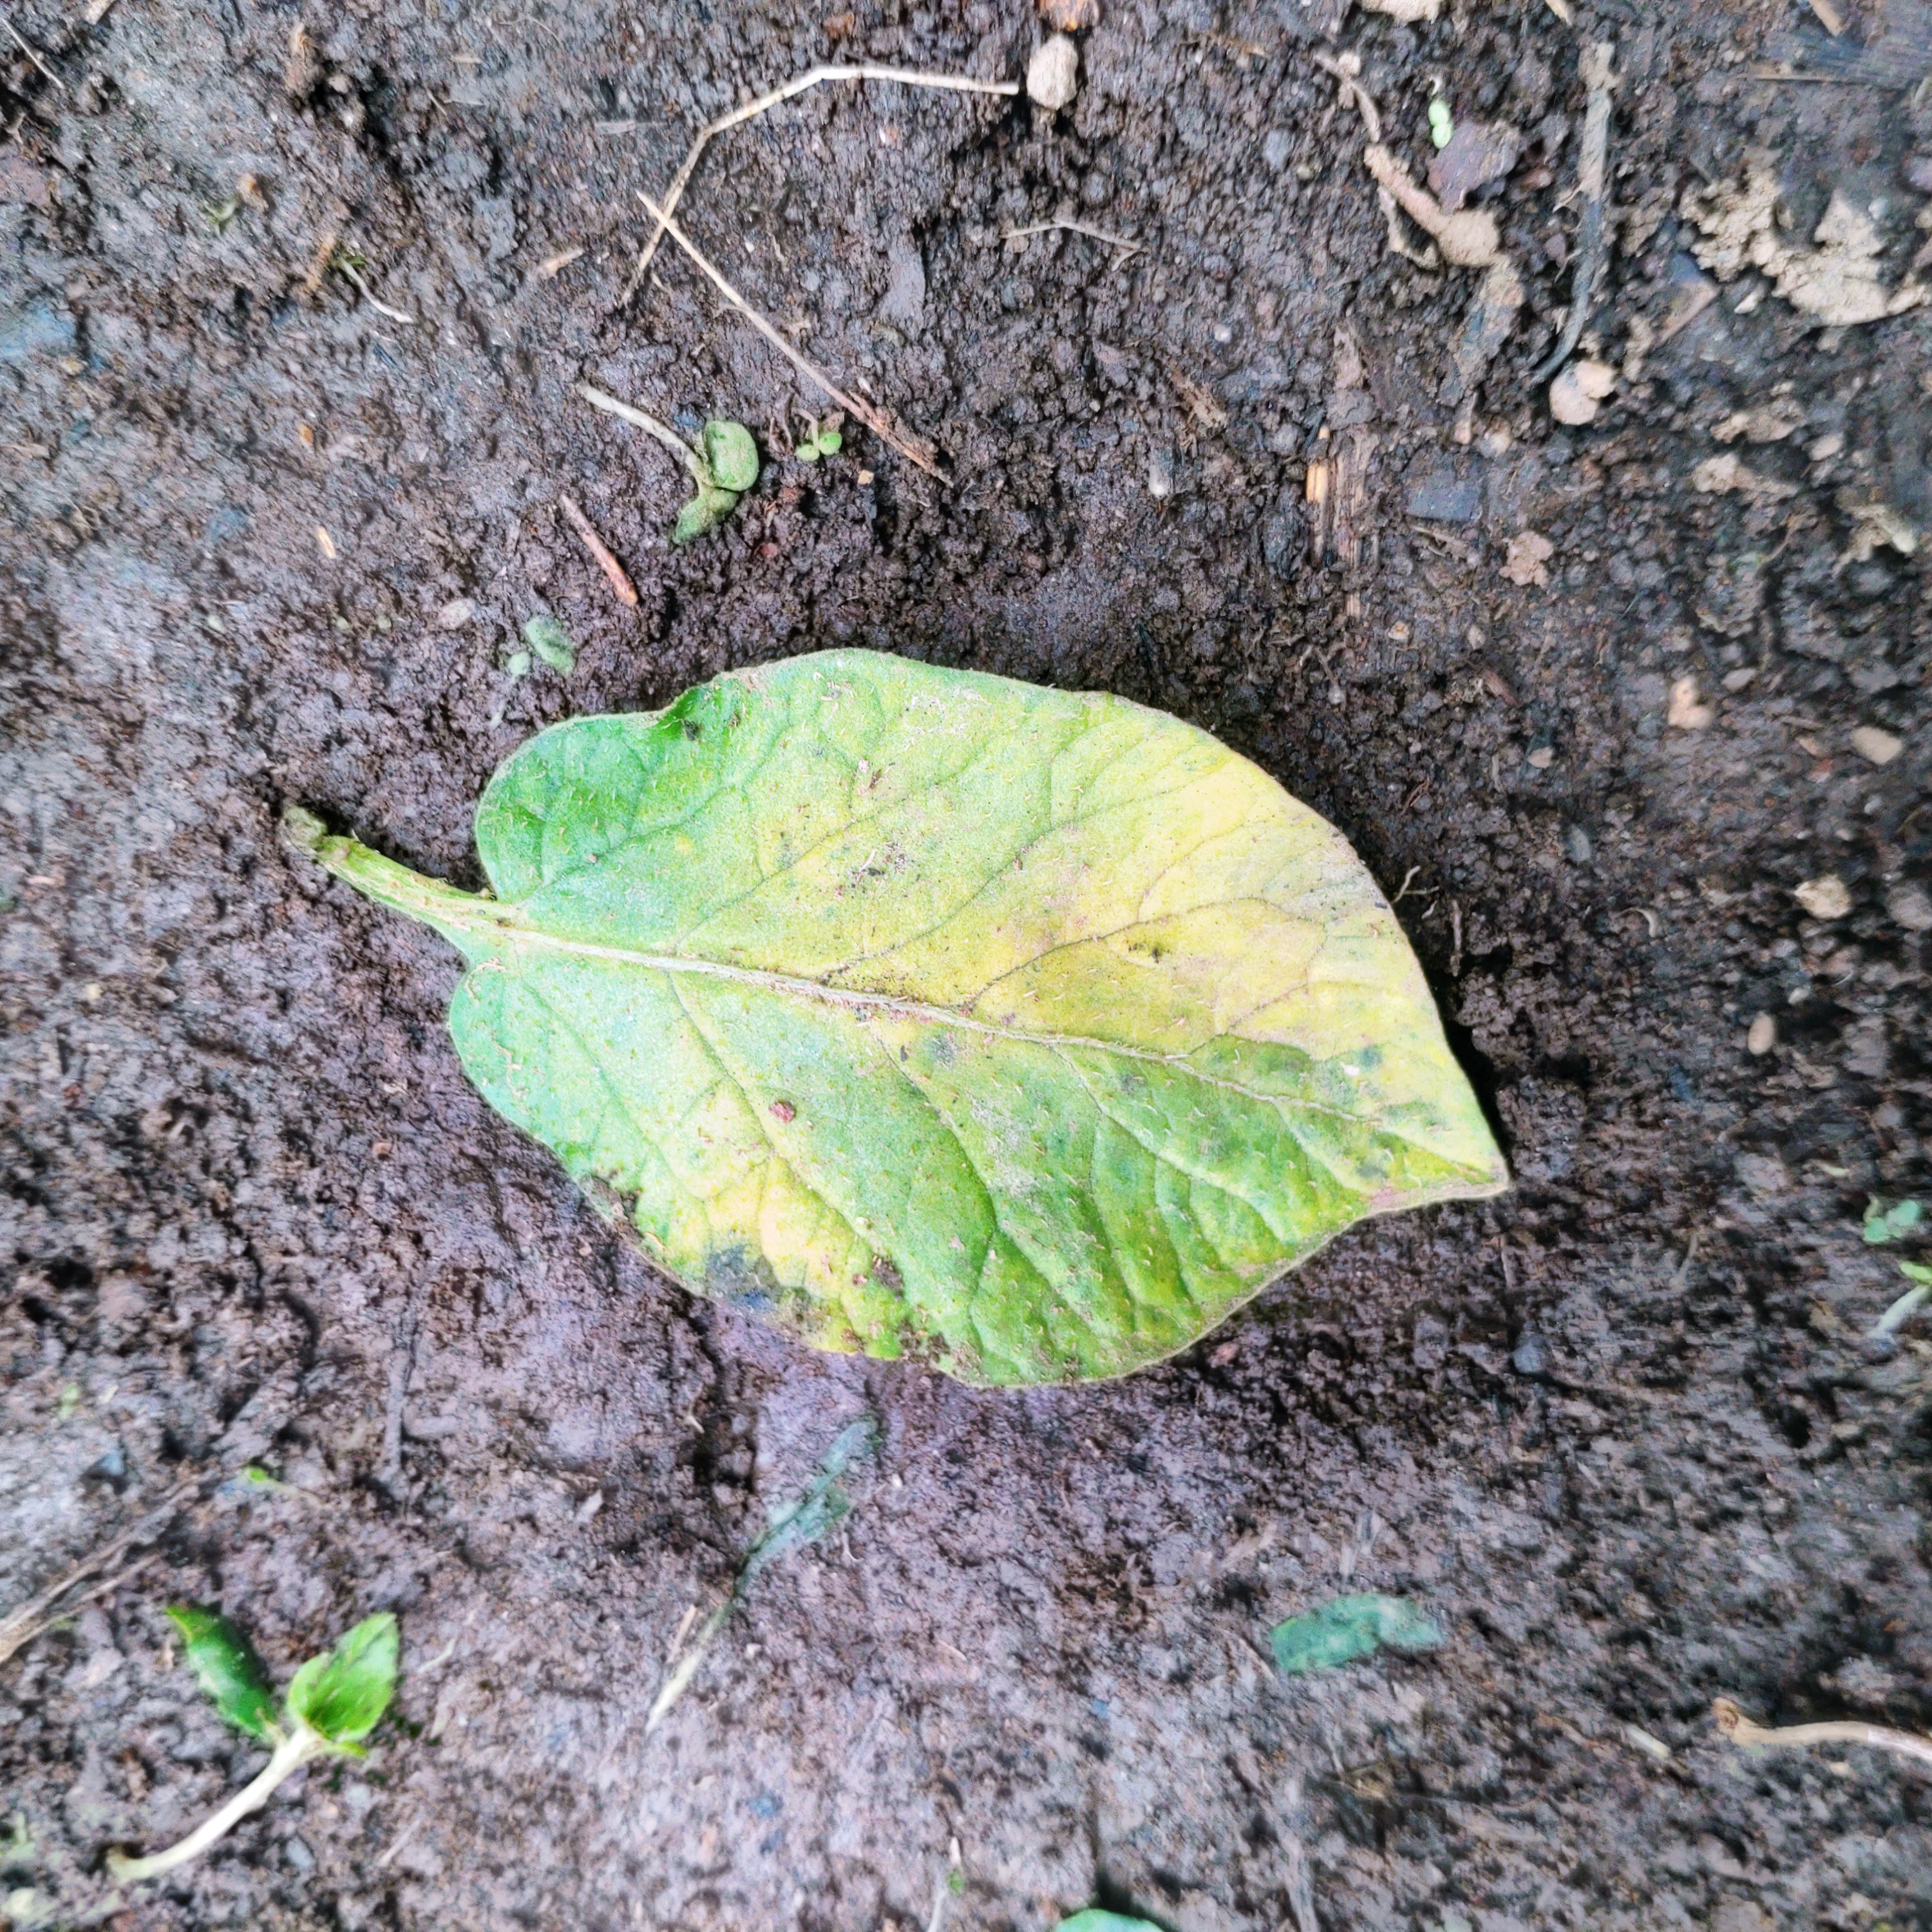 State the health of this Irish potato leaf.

late blight
